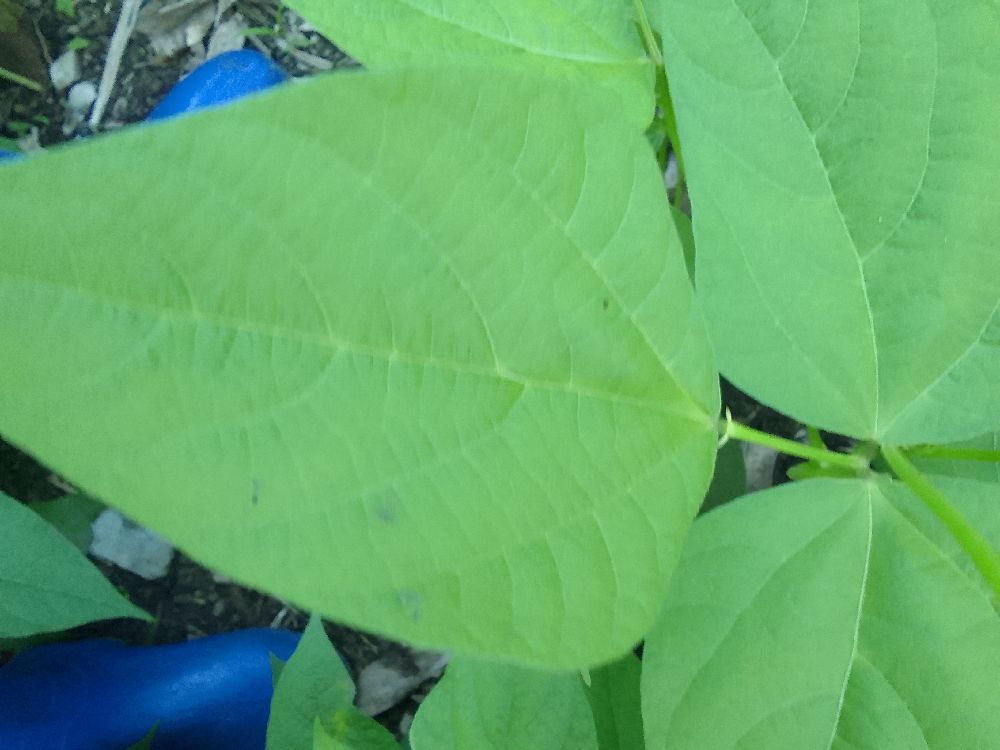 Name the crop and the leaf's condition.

common bean, healthy
